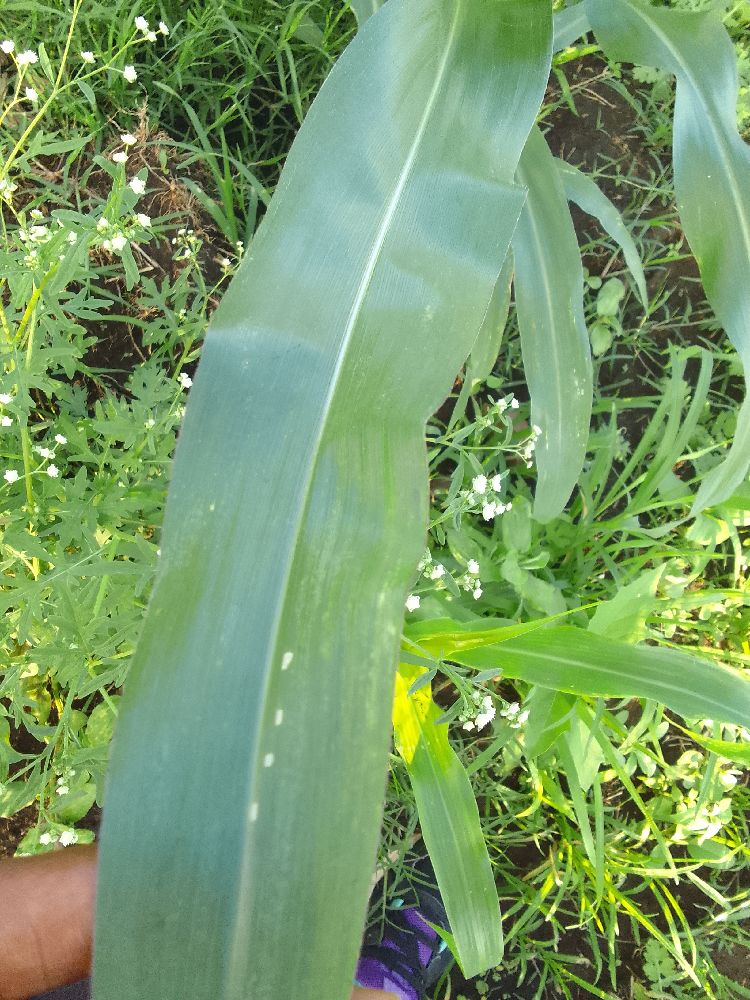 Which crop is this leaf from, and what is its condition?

maize, maize lethal necrosis
